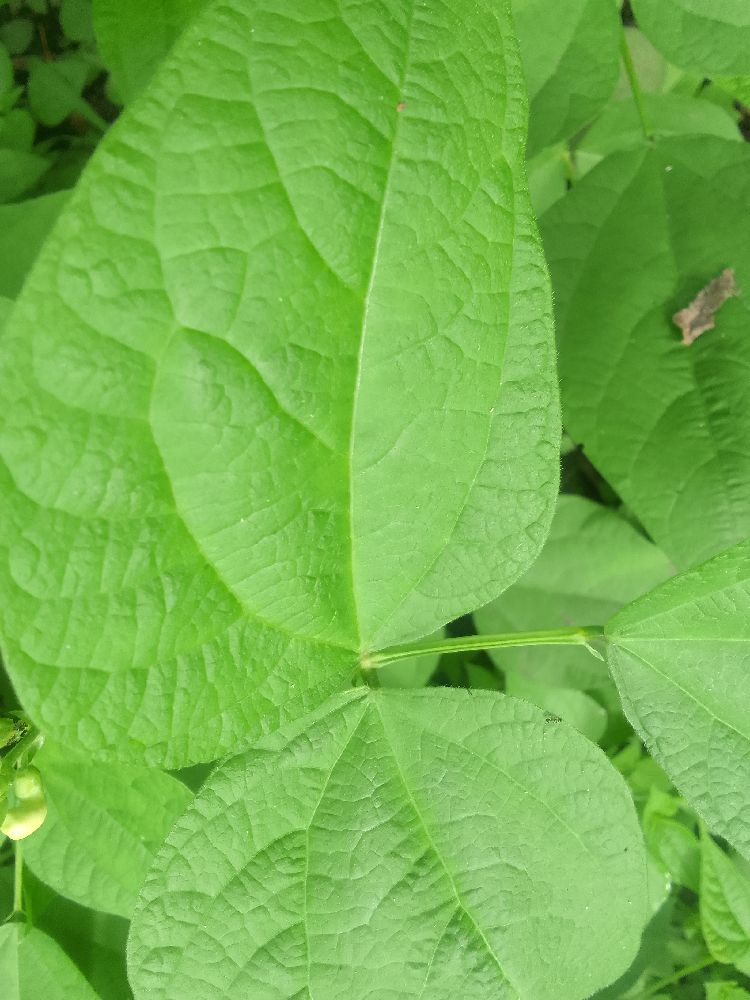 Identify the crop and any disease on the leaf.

common bean, healthy
